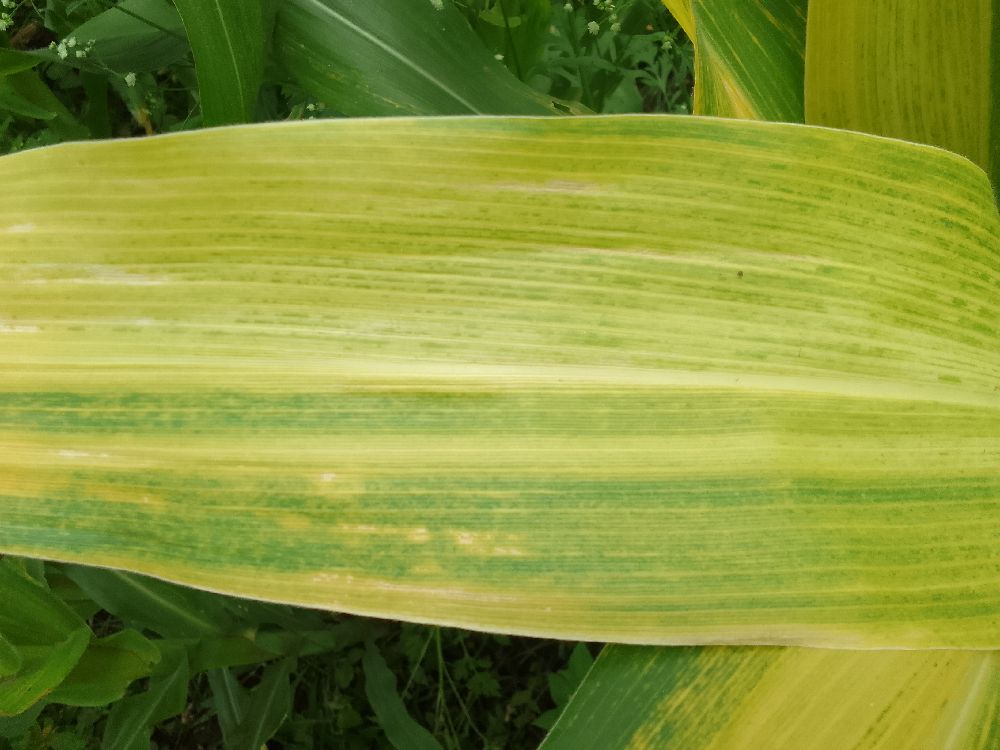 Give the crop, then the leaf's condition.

maize, maize lethal necrosis
